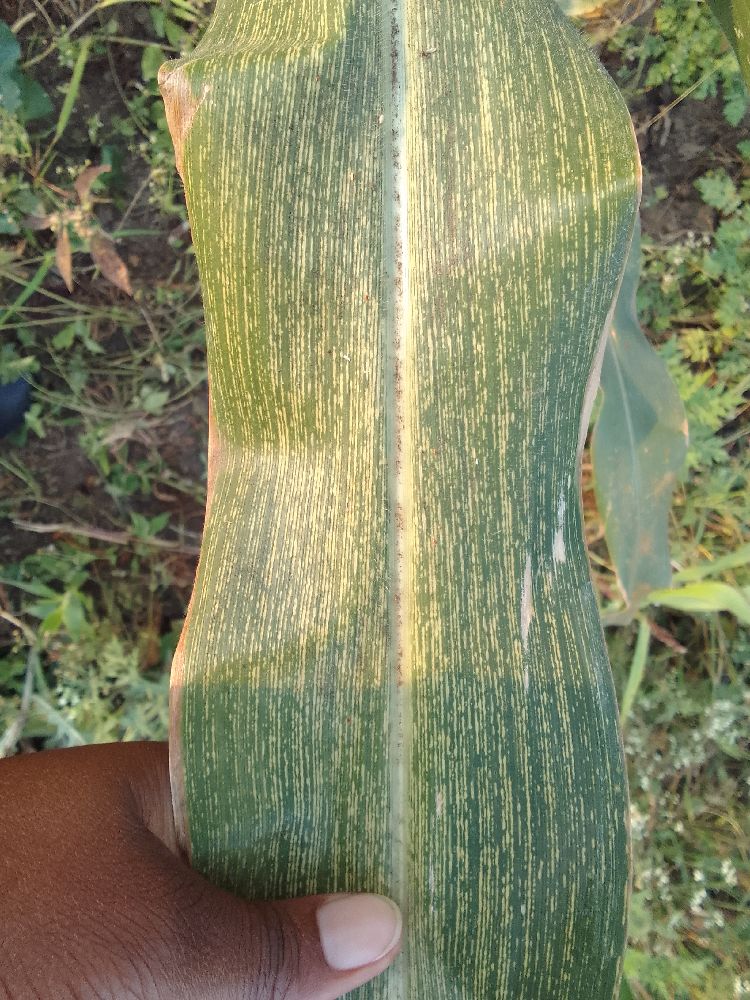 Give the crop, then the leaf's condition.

maize, maize streak virus
